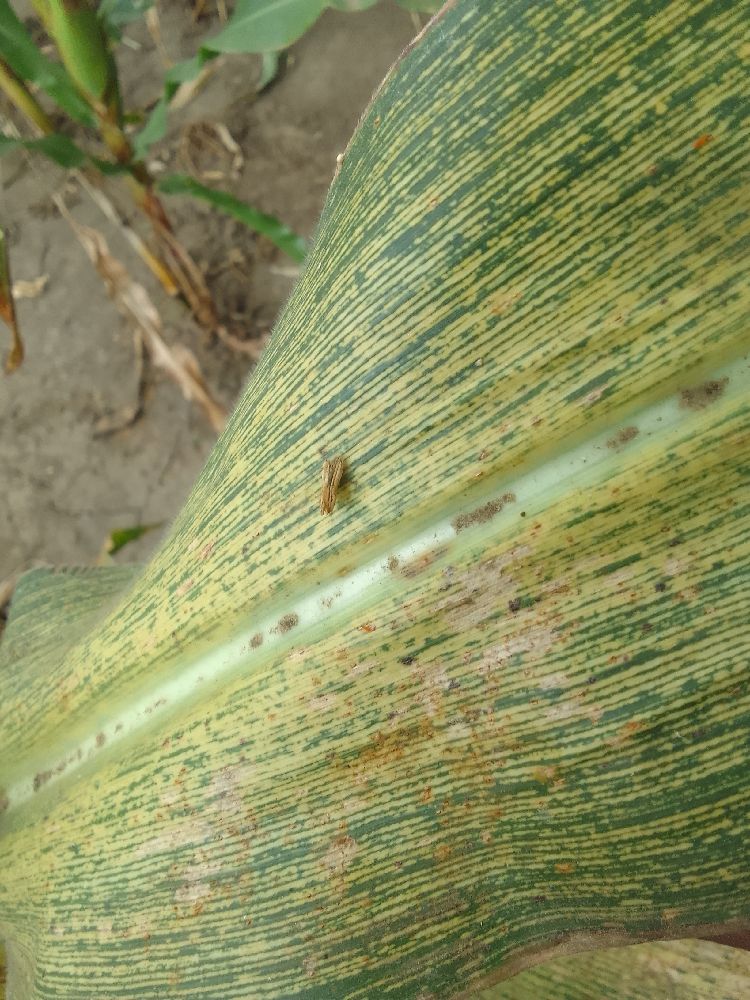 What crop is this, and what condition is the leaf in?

maize, maize streak virus
